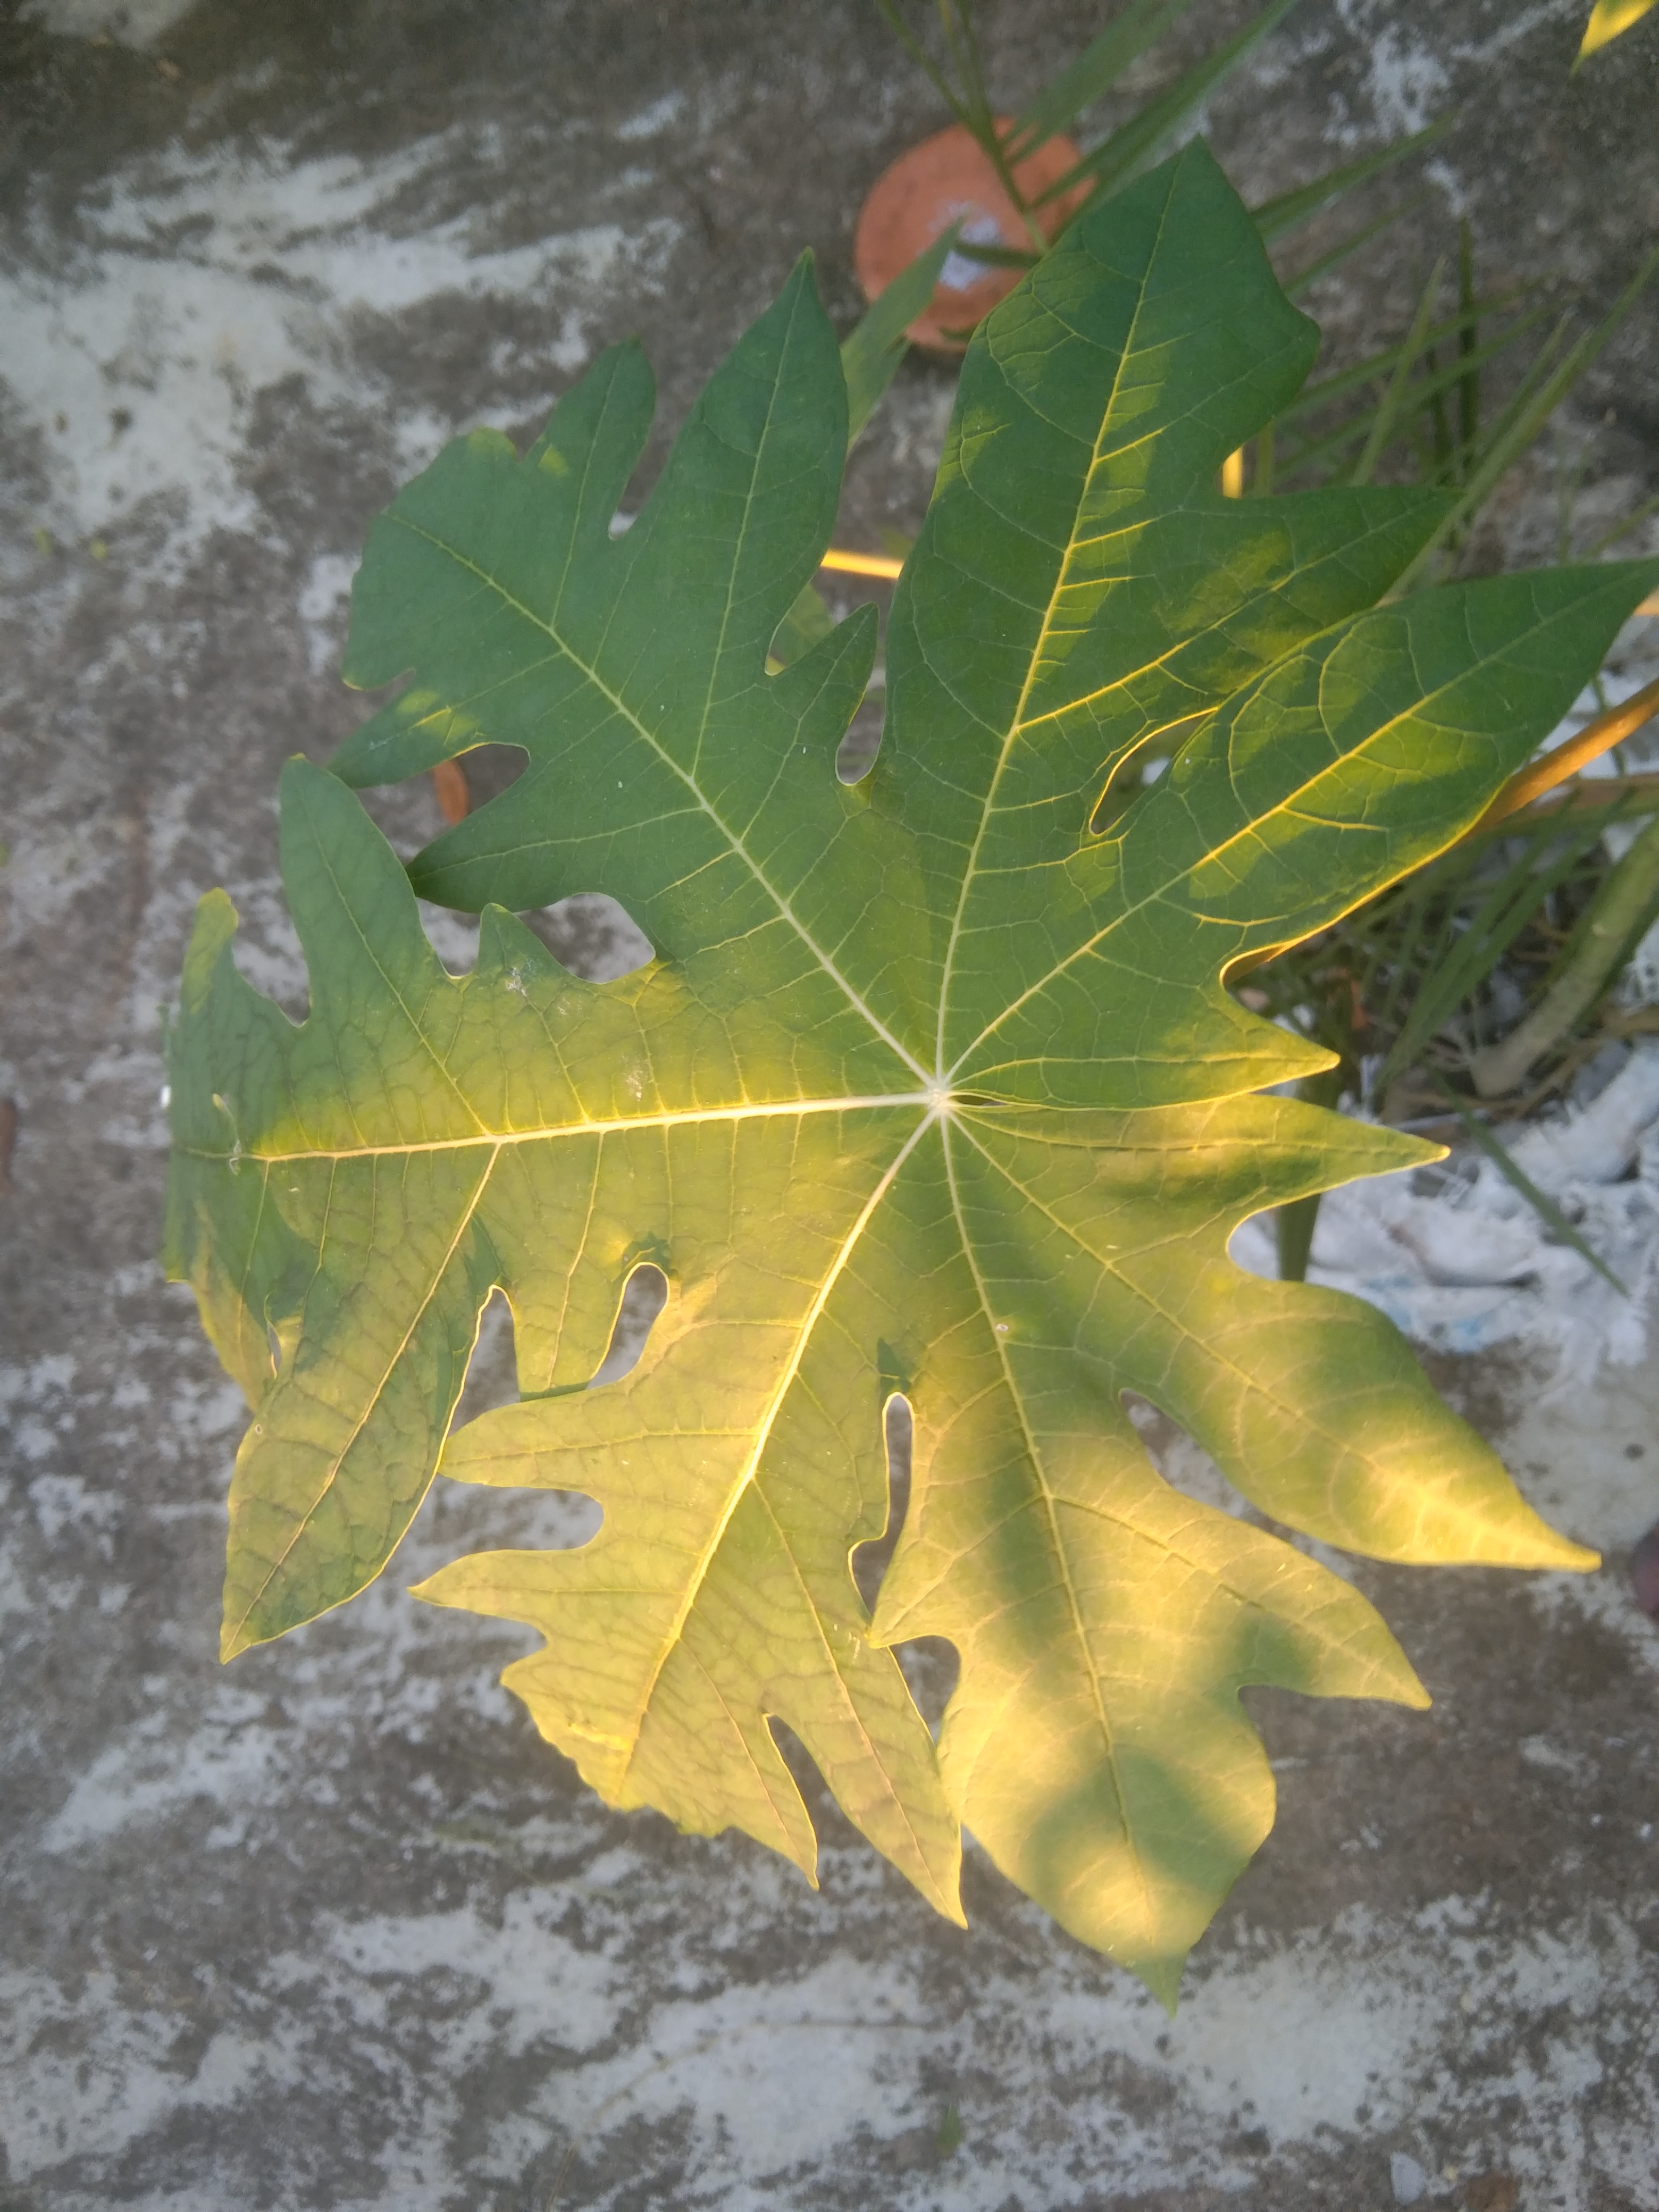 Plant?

papaya
